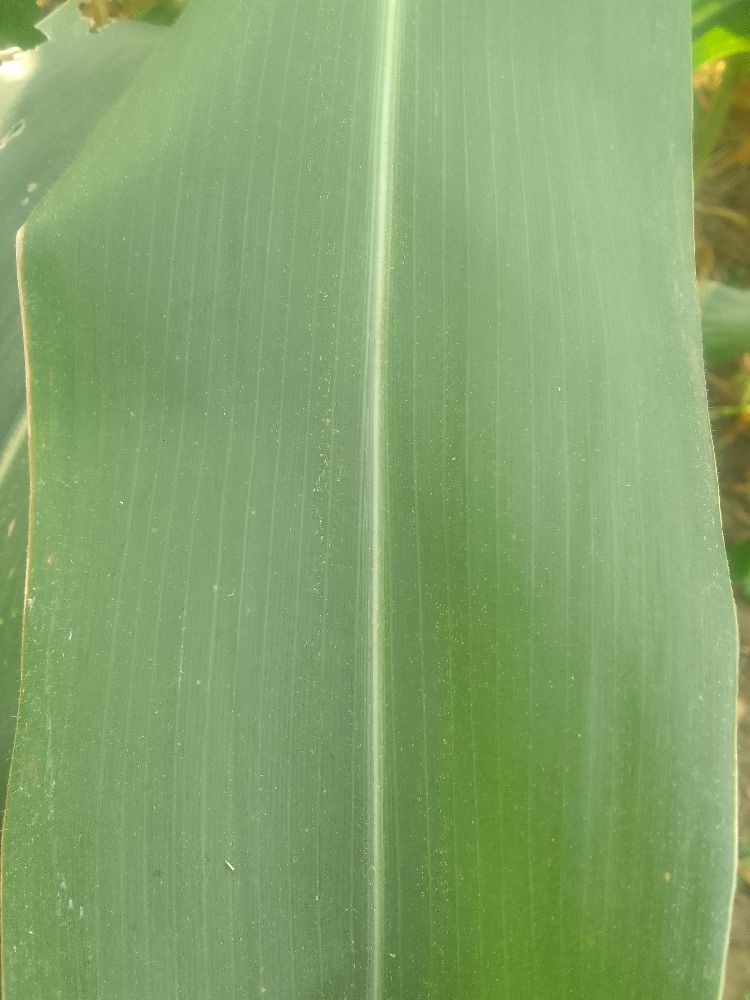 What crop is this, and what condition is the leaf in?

maize, healthy
